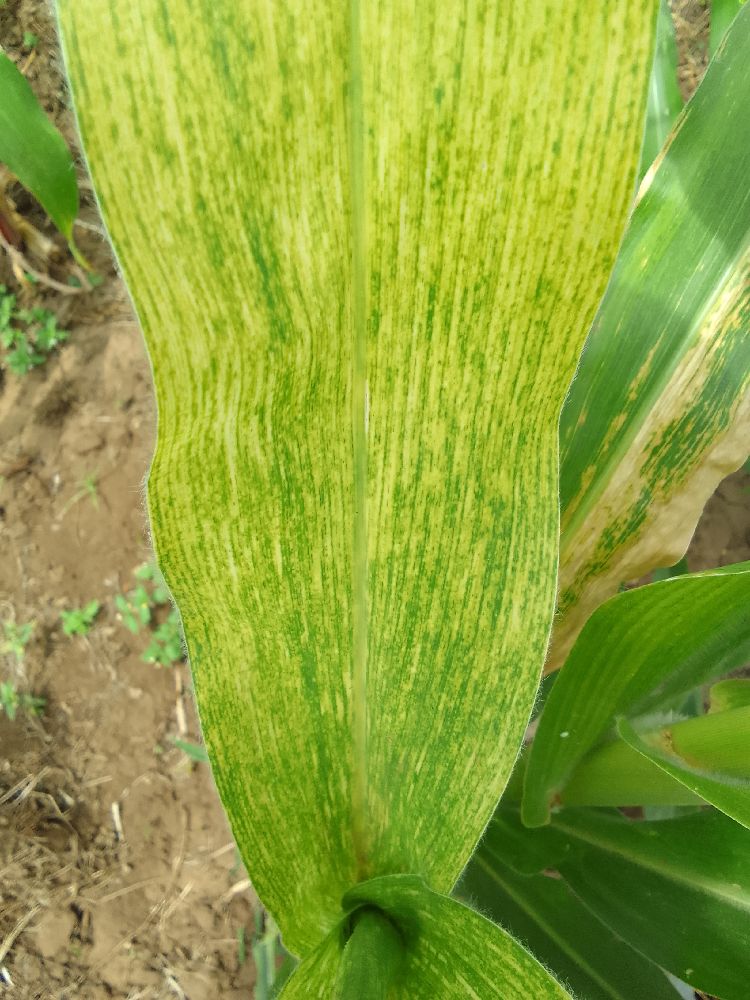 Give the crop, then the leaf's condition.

maize, maize lethal necrosis
